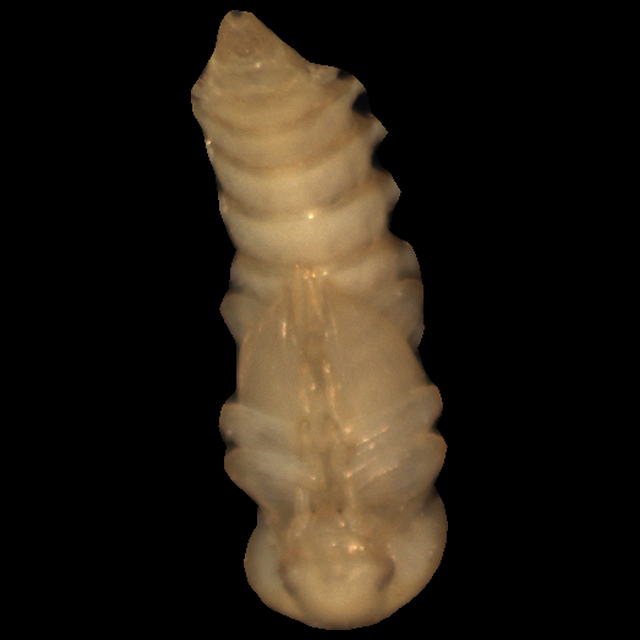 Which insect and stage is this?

mealworm pupa
